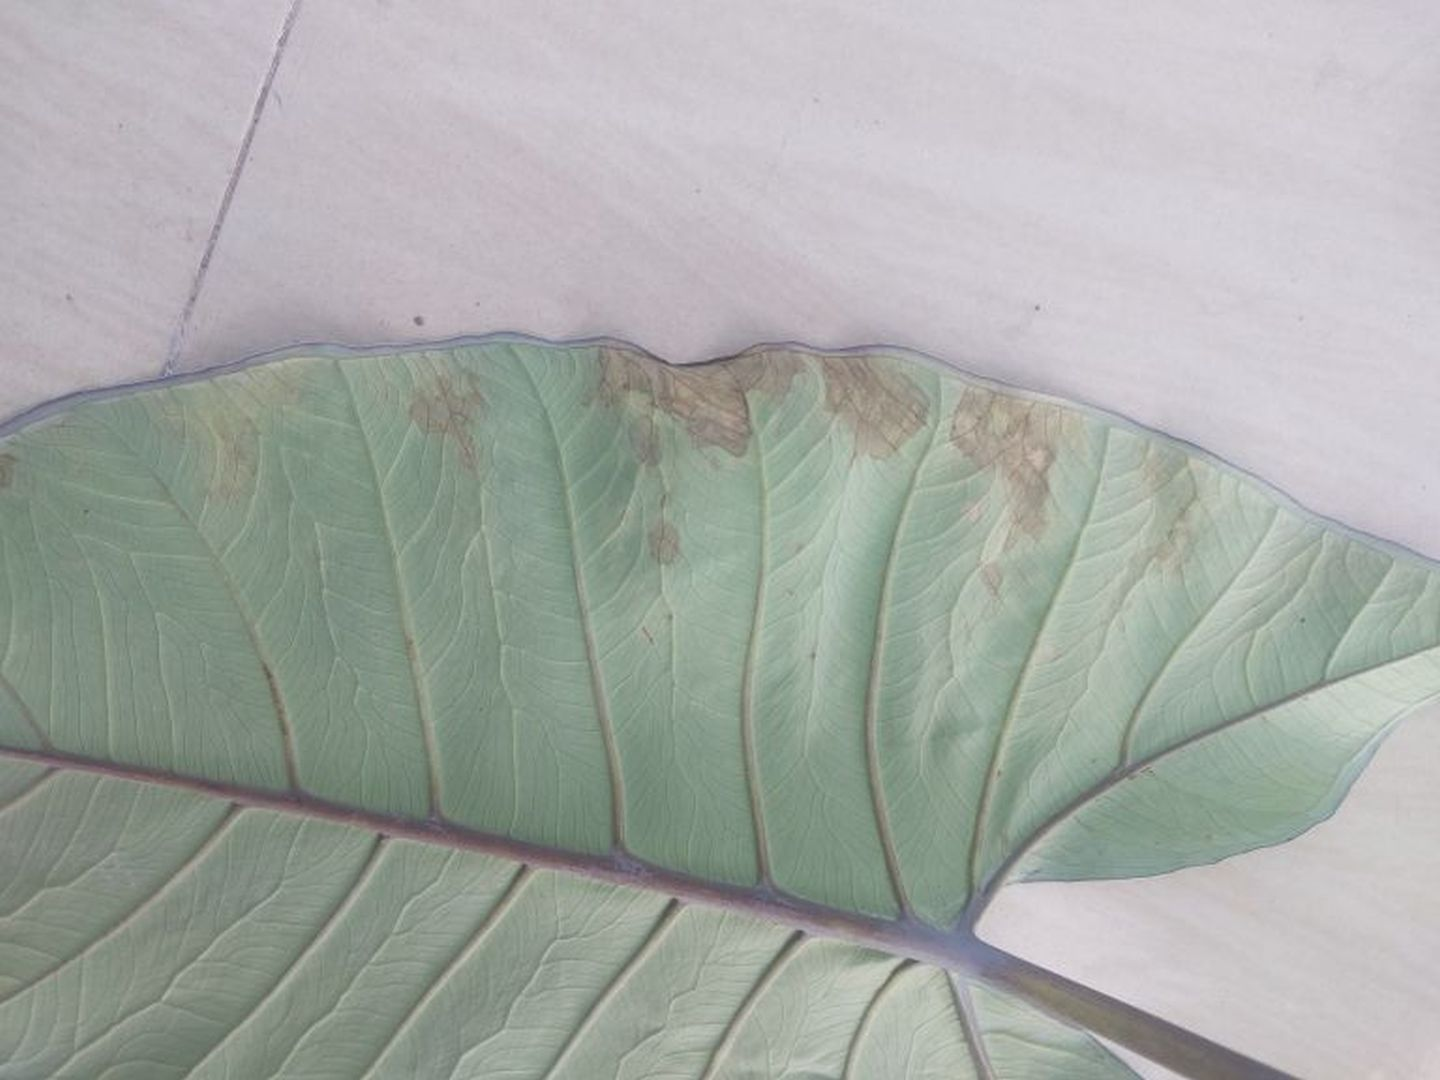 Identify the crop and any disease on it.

taro, leaf blight
